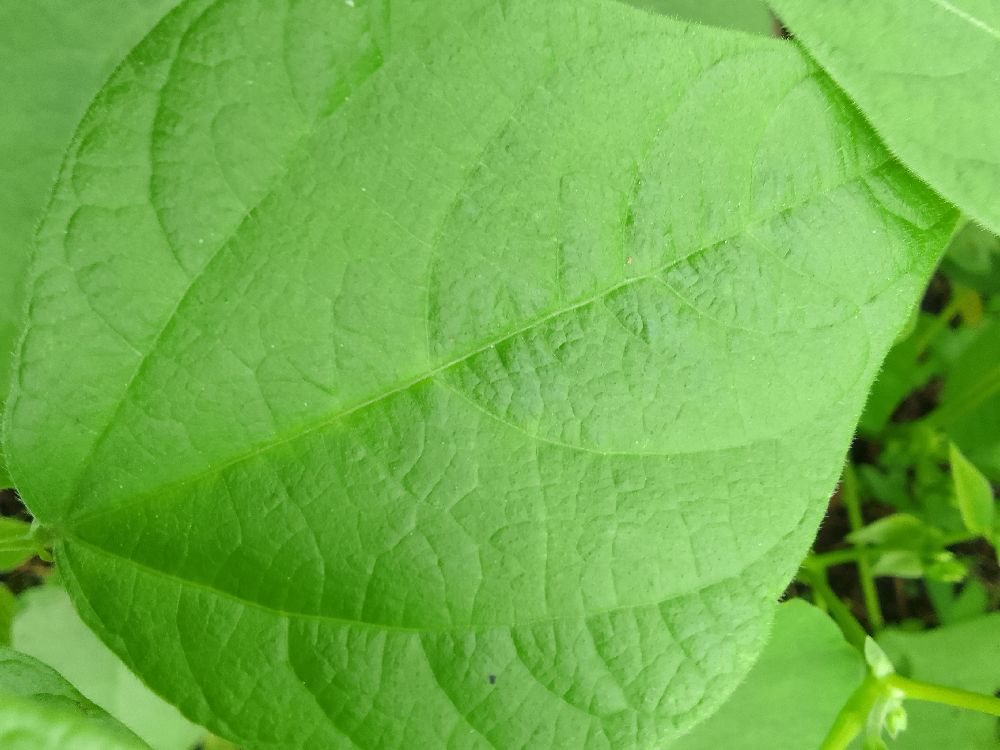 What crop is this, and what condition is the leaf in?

common bean, healthy
